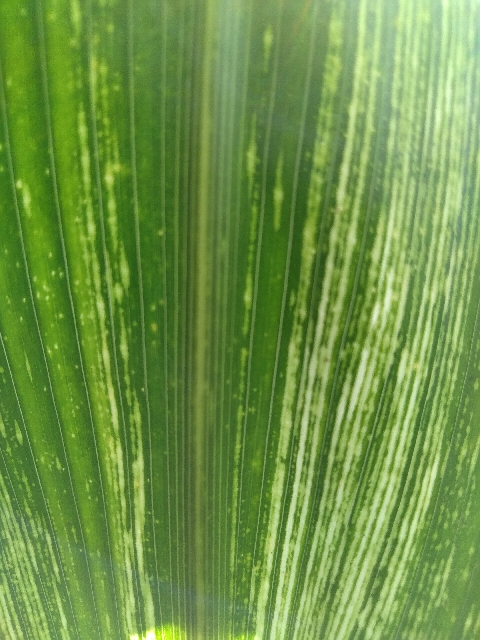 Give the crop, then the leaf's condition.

maize, maize streak virus
